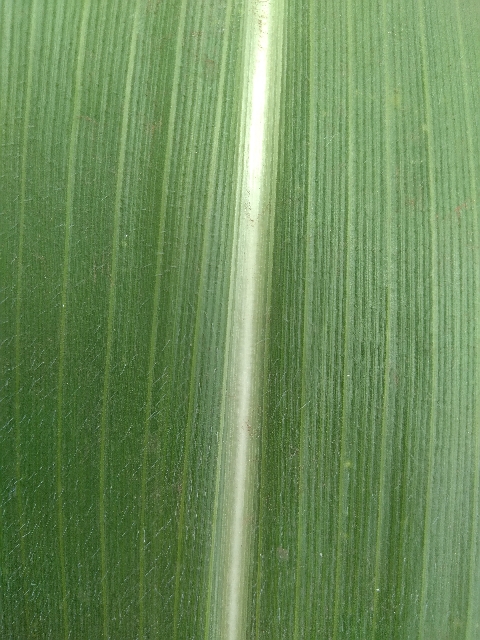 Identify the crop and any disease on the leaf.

maize, healthy
